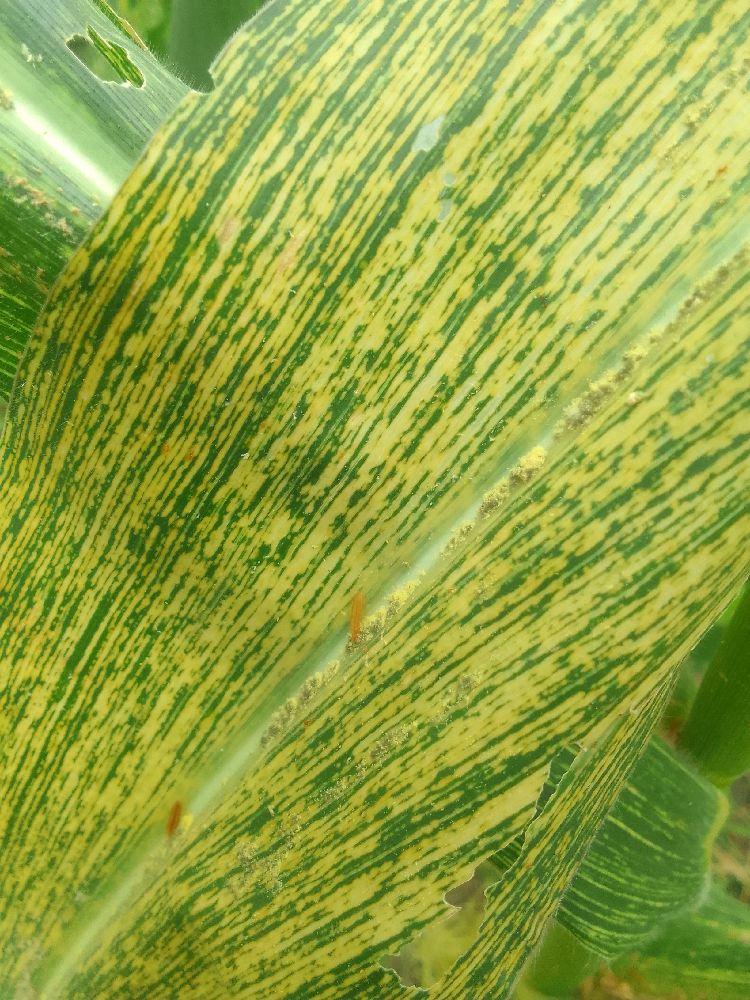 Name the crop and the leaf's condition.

maize, maize streak virus
